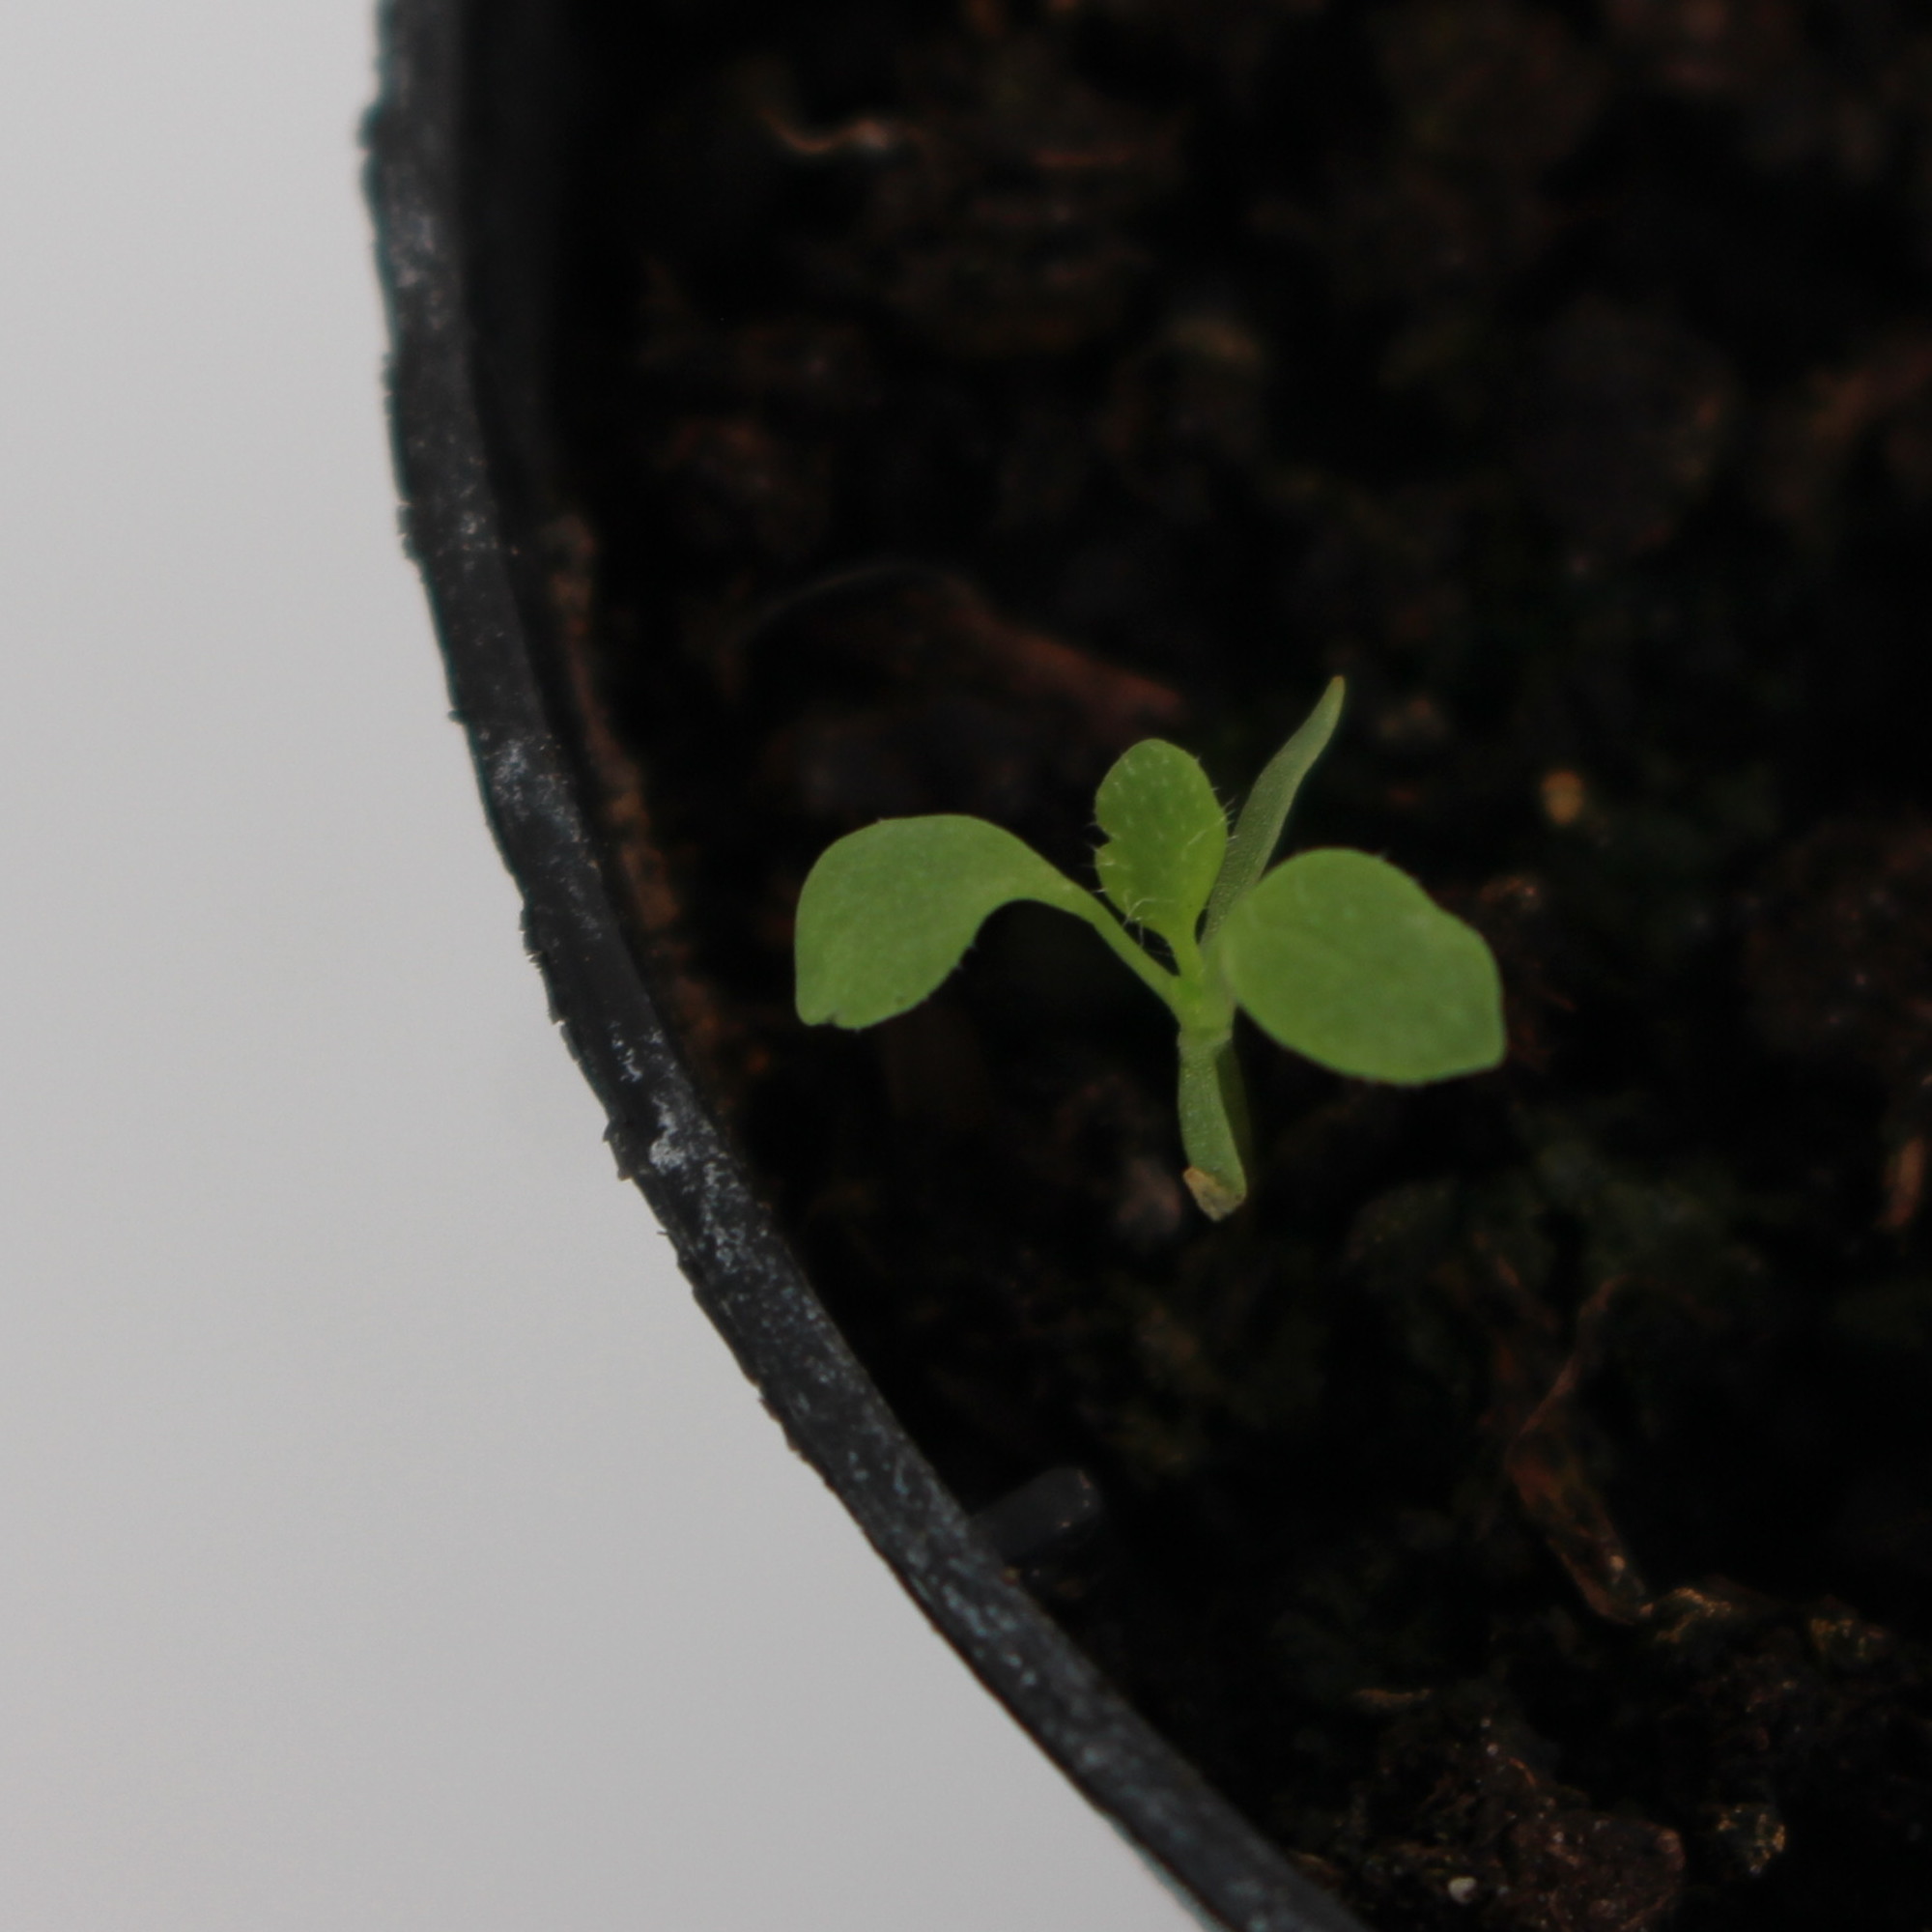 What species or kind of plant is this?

Papaver rhoeas
